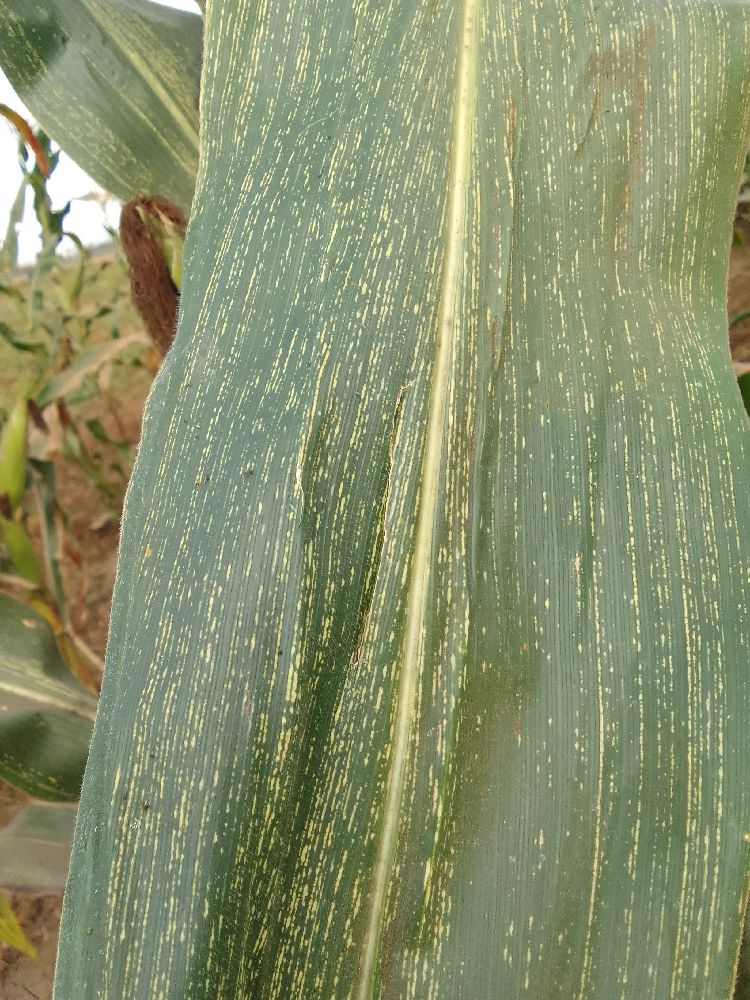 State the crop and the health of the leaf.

maize, maize streak virus
